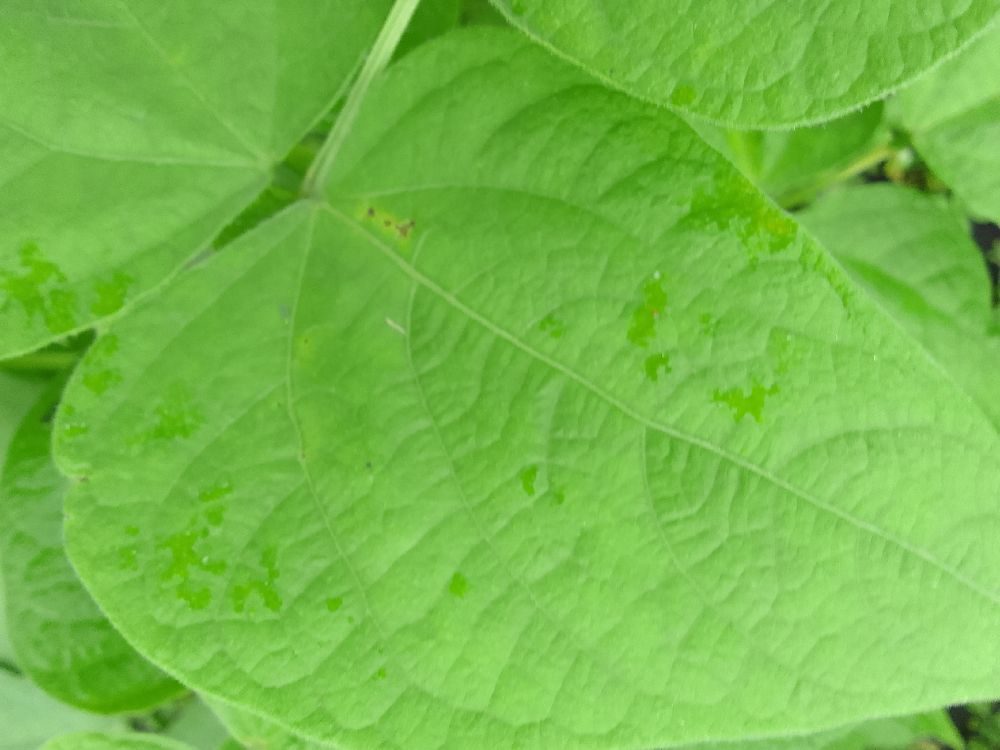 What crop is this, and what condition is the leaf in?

common bean, healthy
